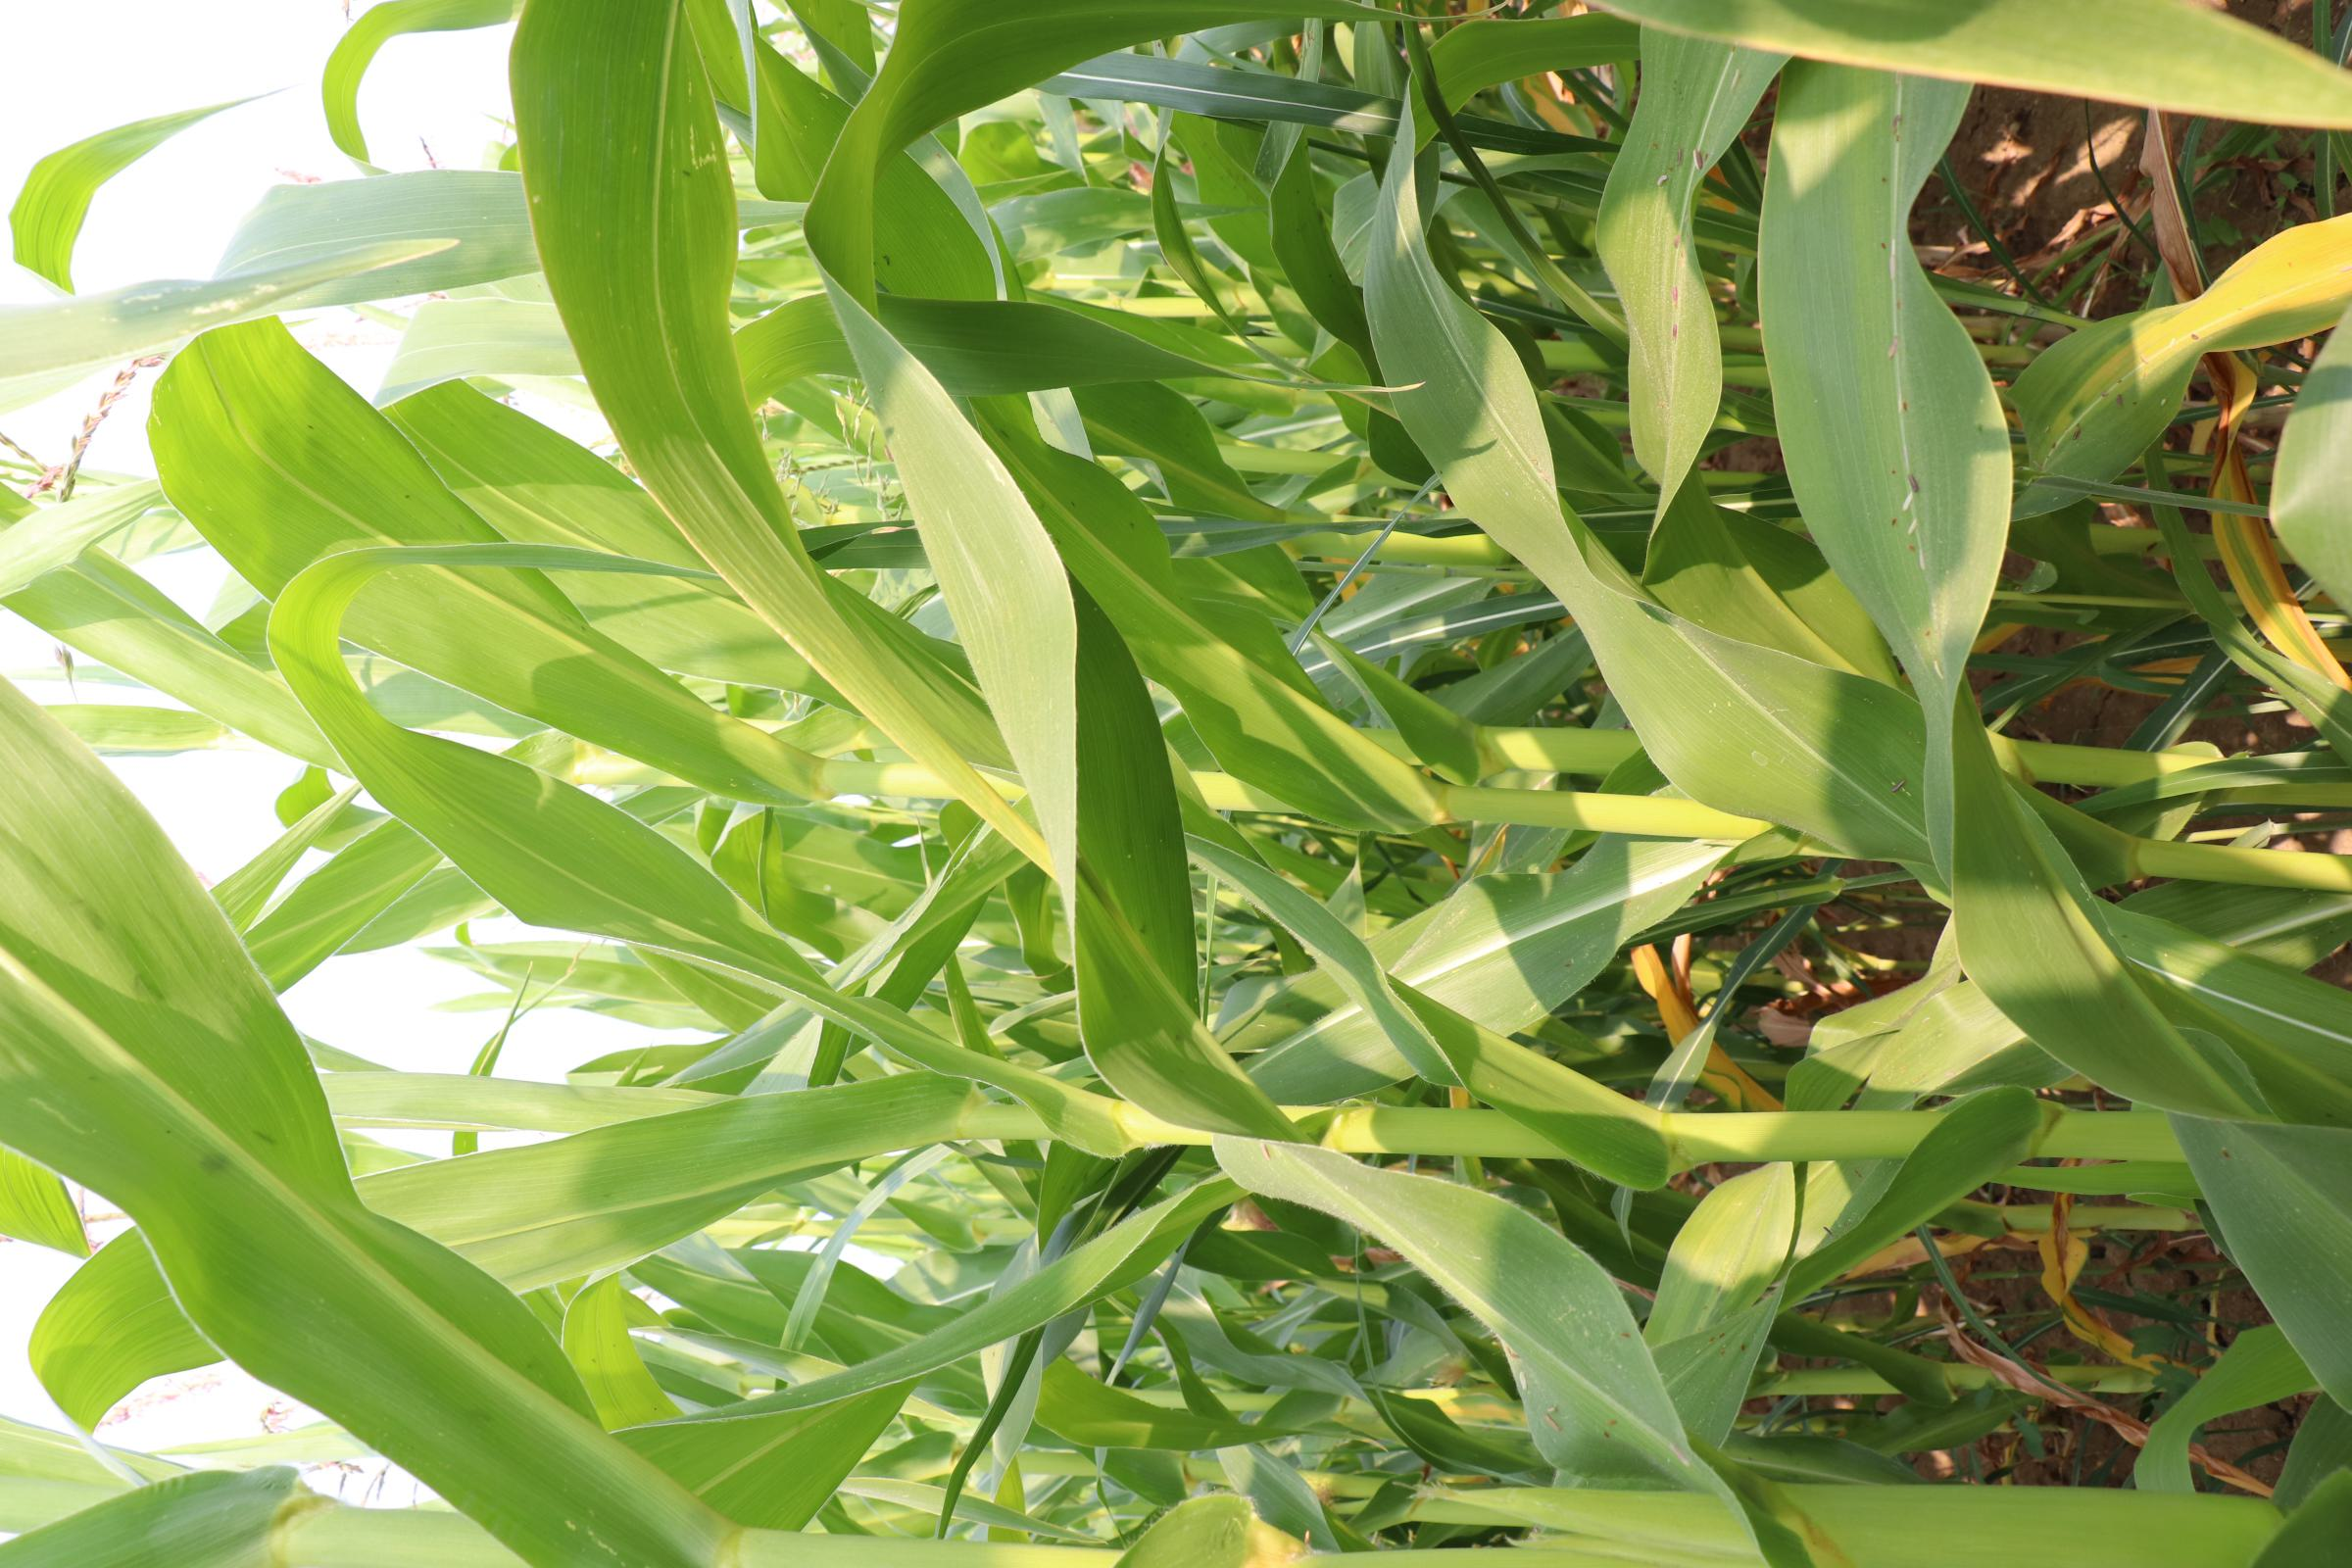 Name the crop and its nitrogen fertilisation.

maize, no added nitrogen
